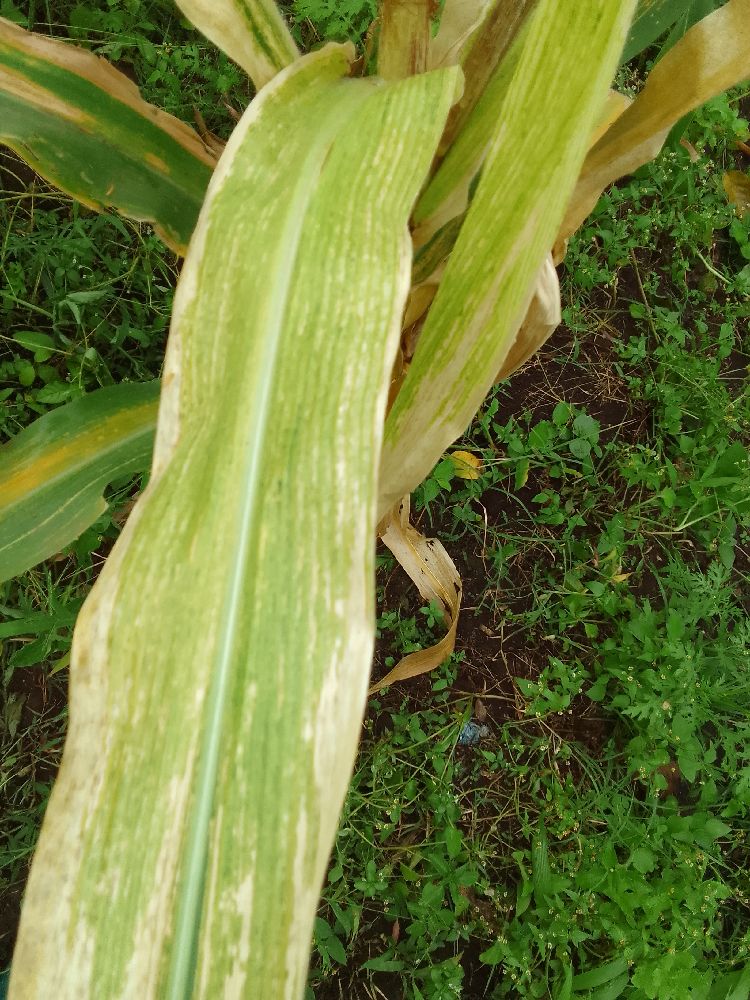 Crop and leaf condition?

maize, maize lethal necrosis
